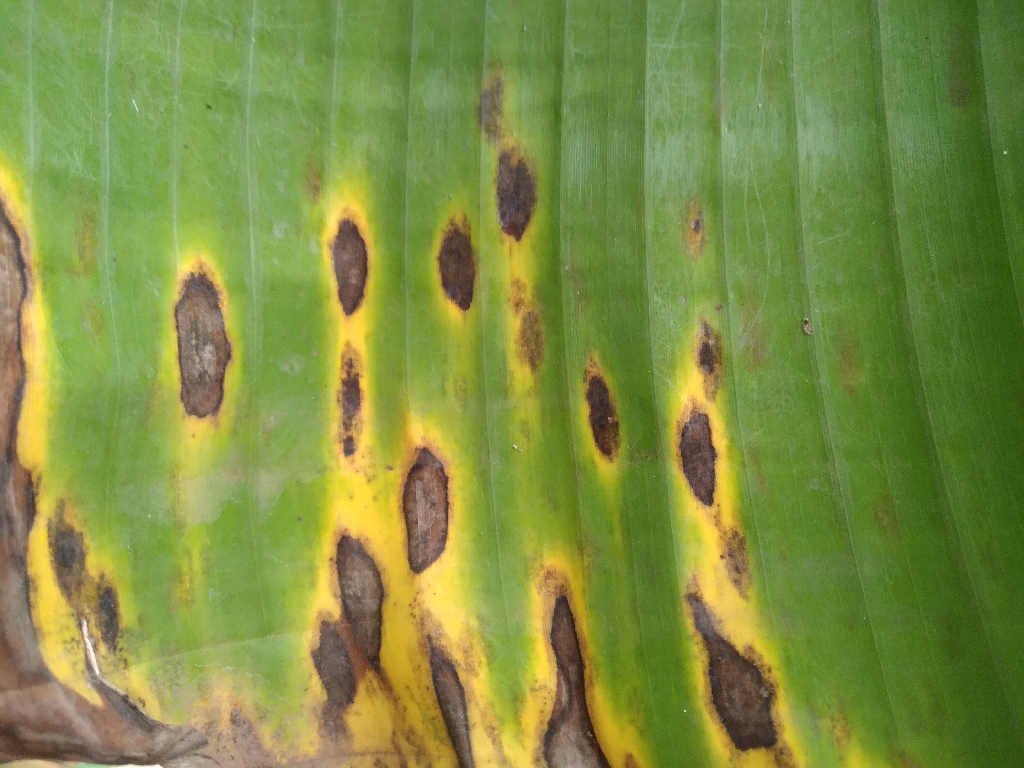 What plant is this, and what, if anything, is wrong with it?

banana, black sigatoka
